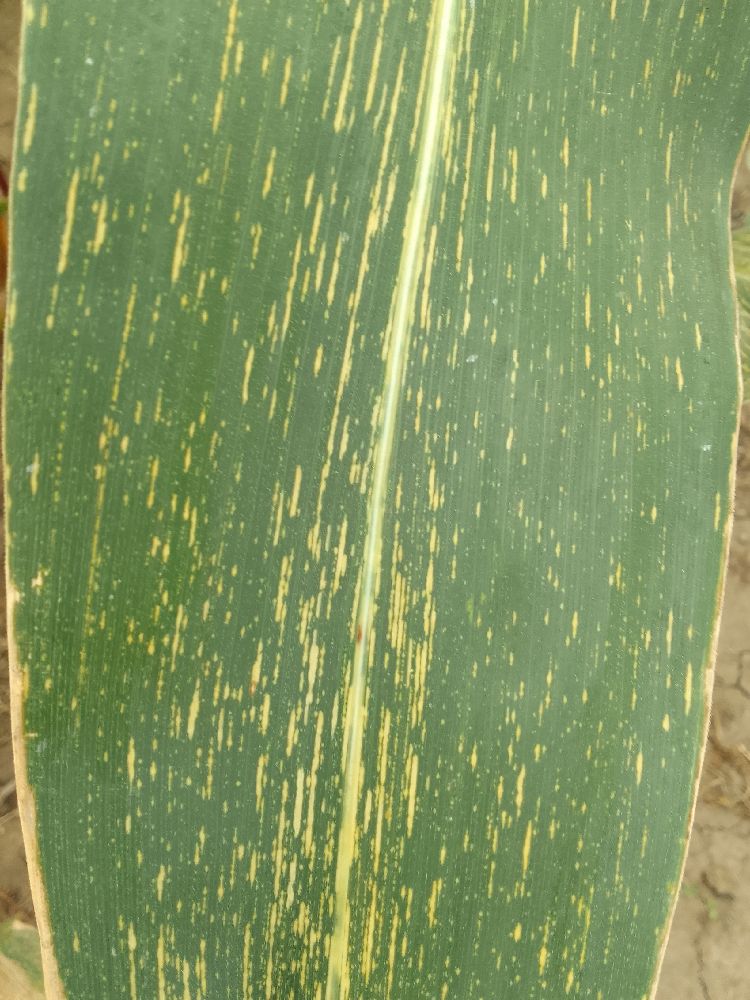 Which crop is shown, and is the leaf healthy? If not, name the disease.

maize, maize streak virus
